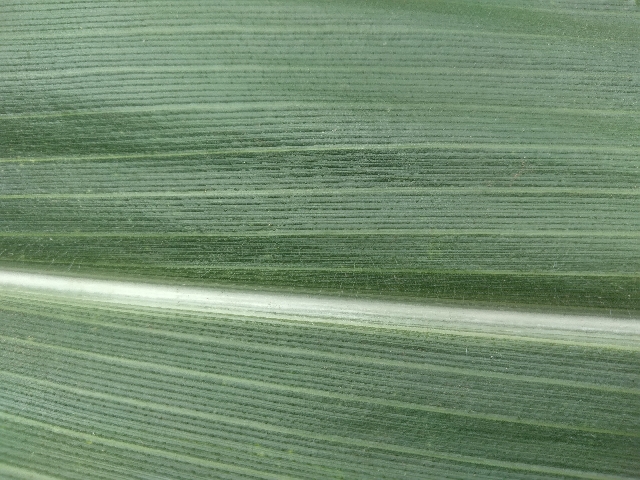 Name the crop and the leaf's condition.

maize, healthy
